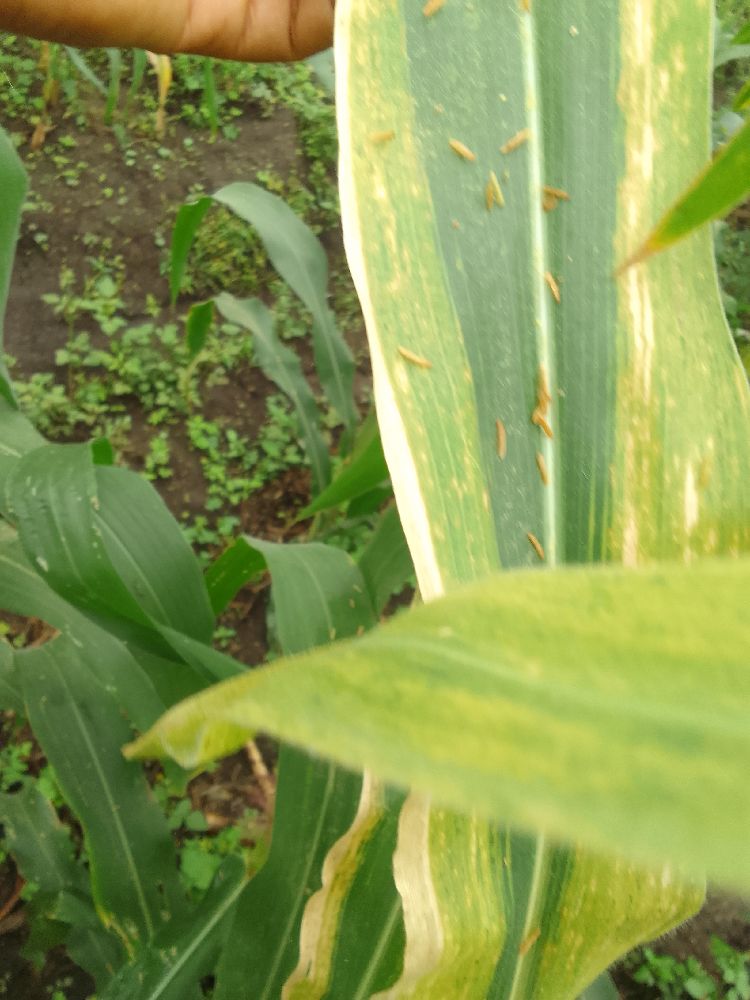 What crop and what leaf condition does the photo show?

maize, maize lethal necrosis
